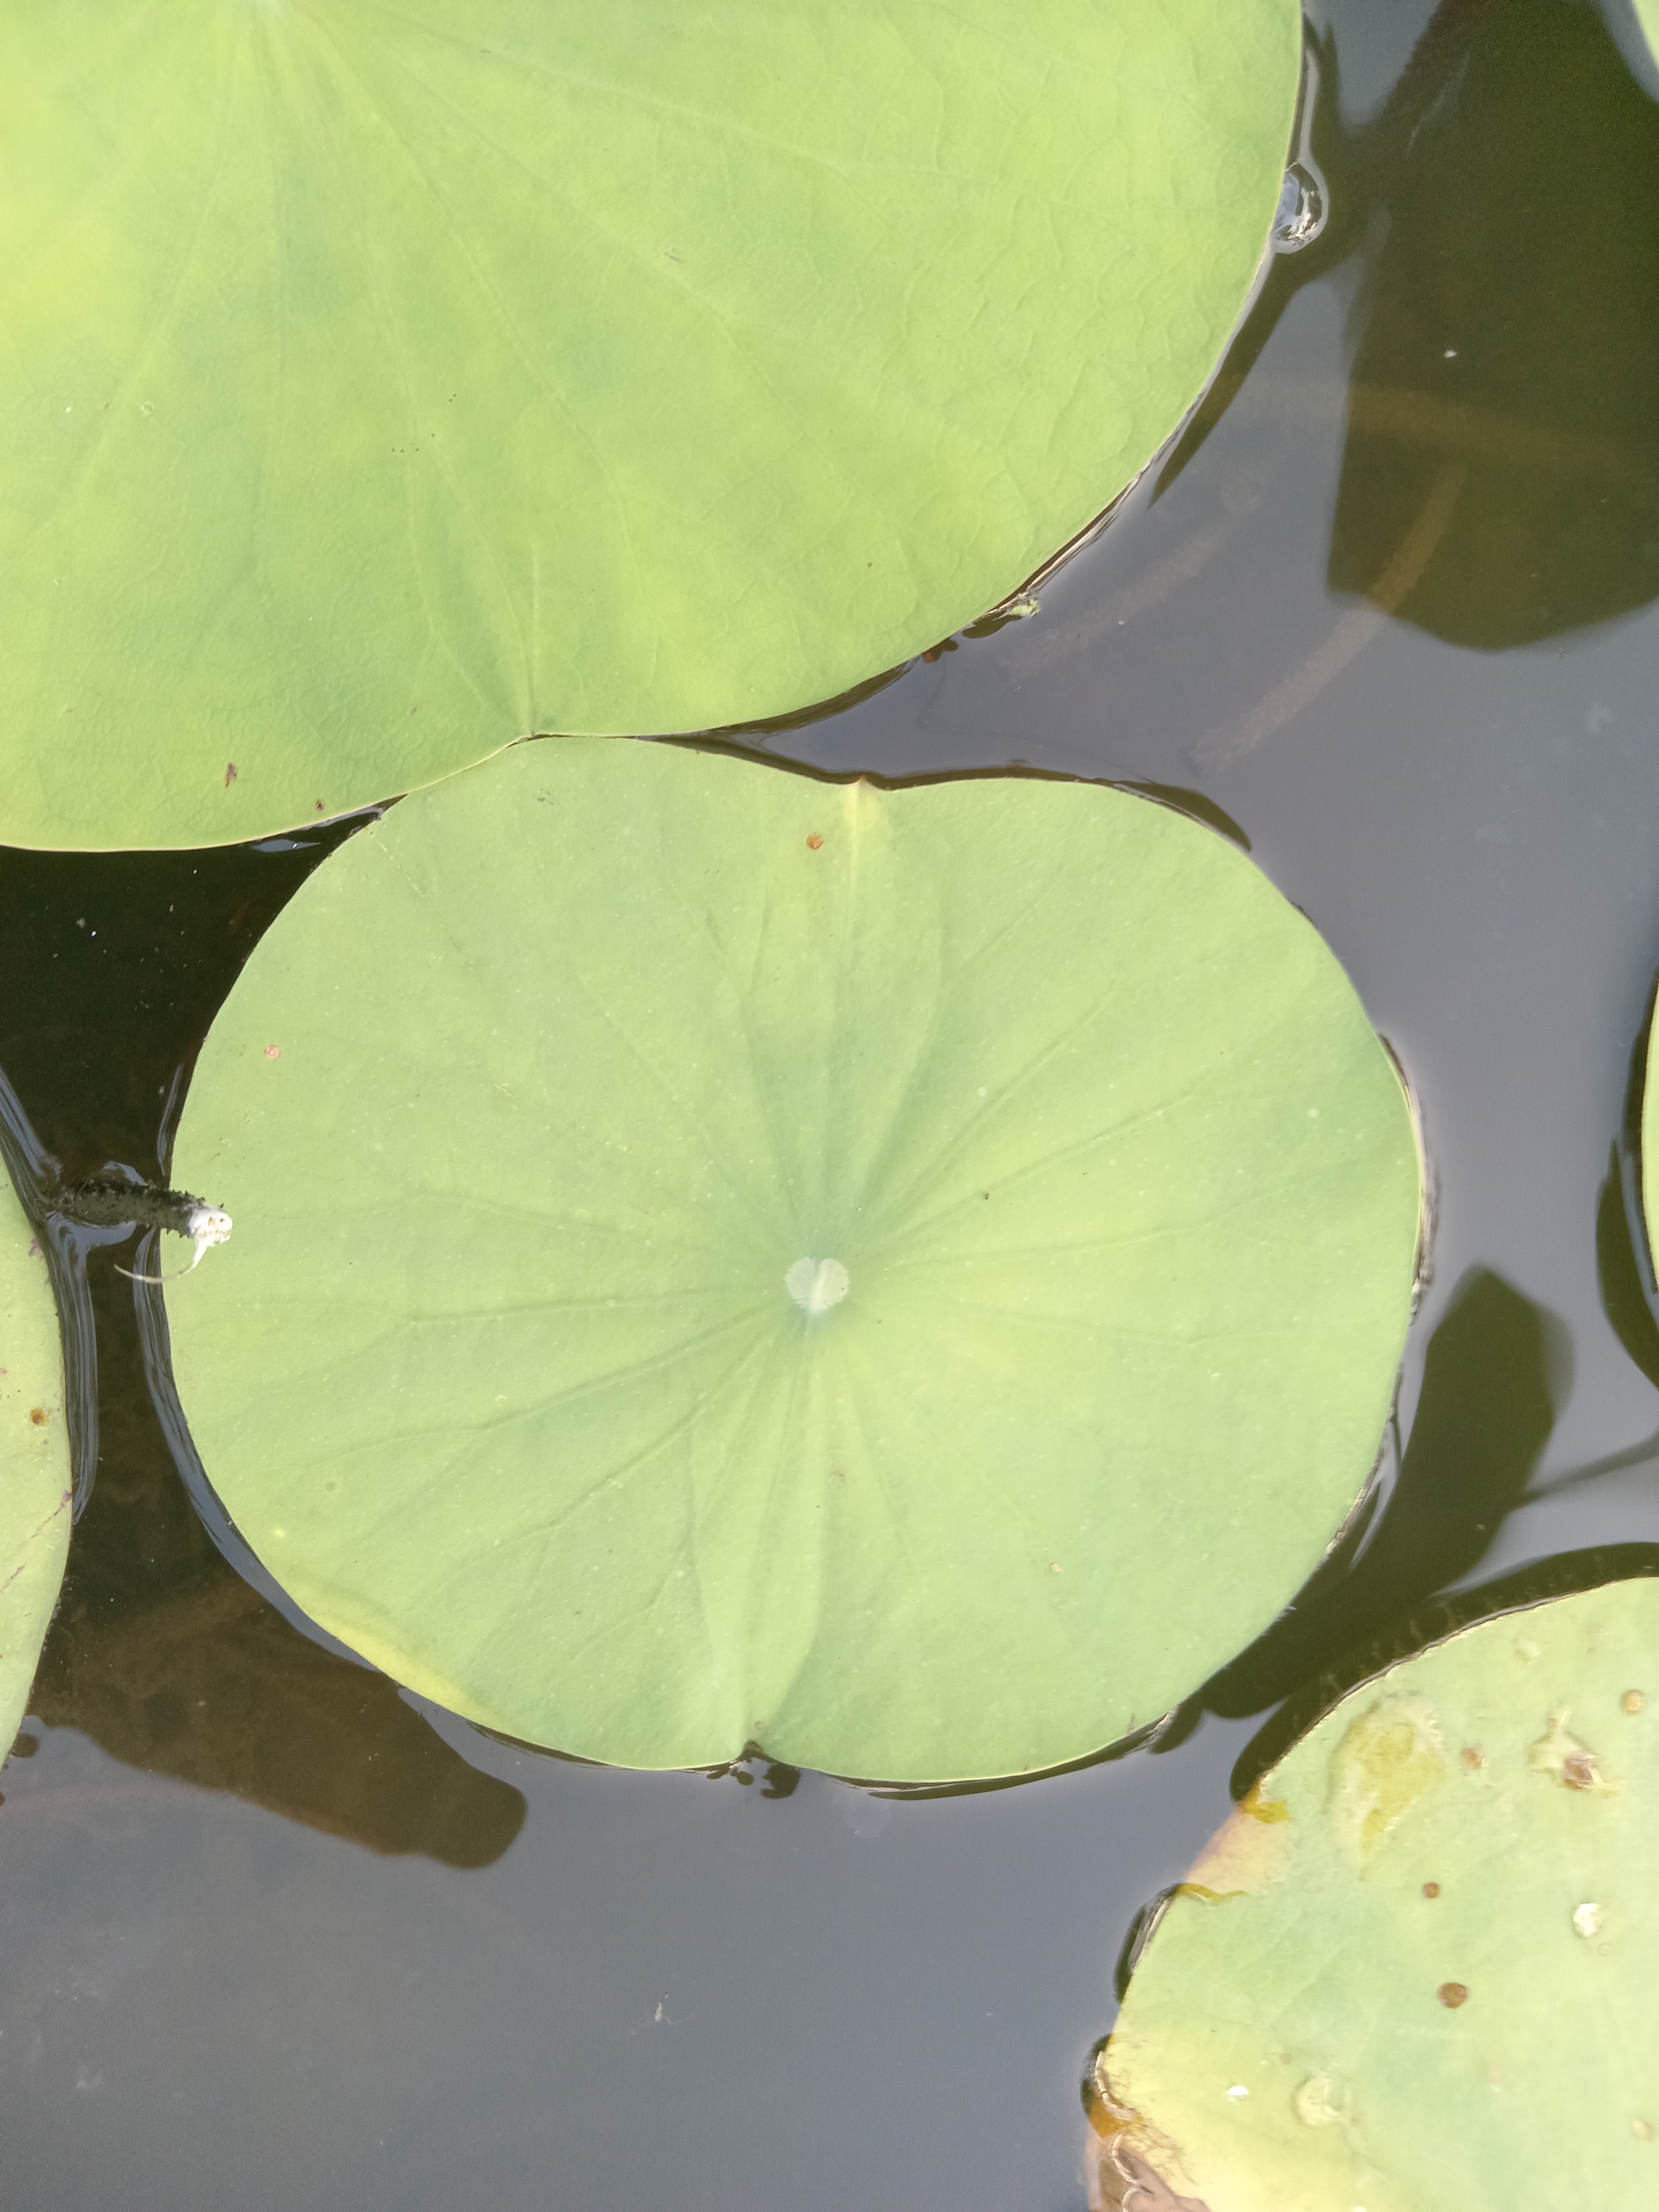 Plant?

lotus
